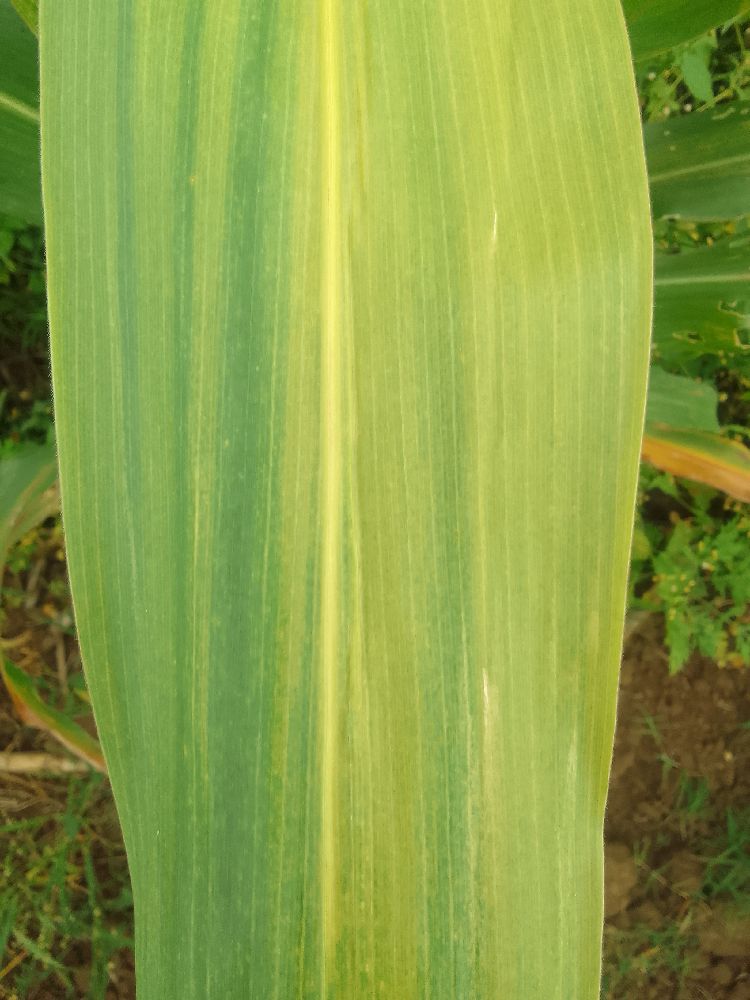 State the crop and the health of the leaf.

maize, maize lethal necrosis
